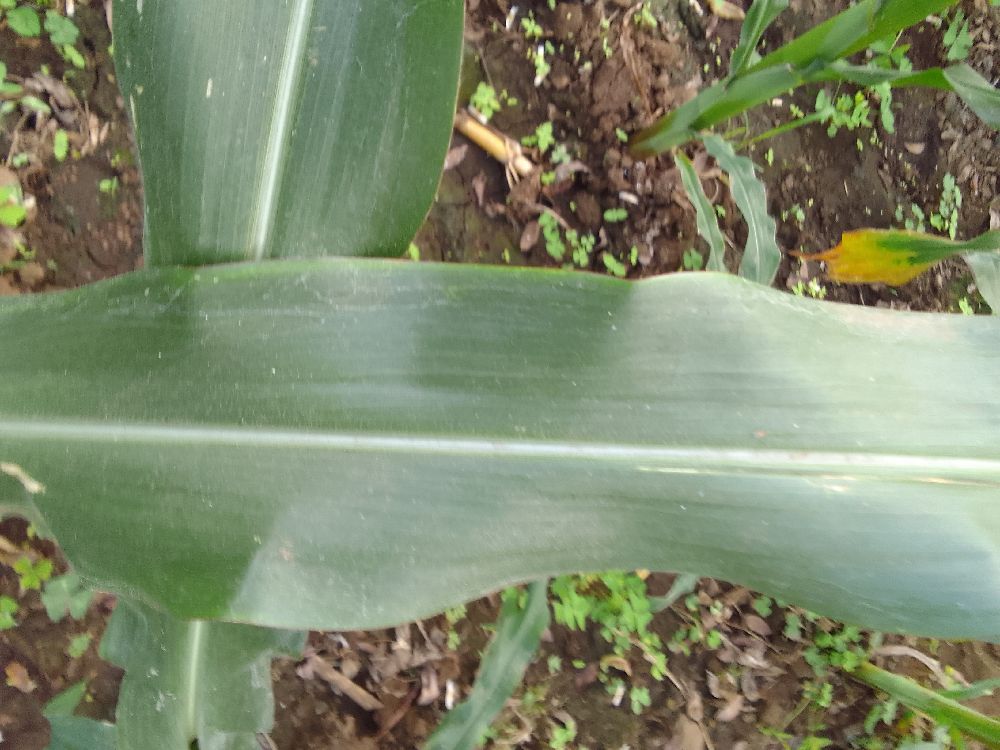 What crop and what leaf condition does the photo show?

maize, healthy
